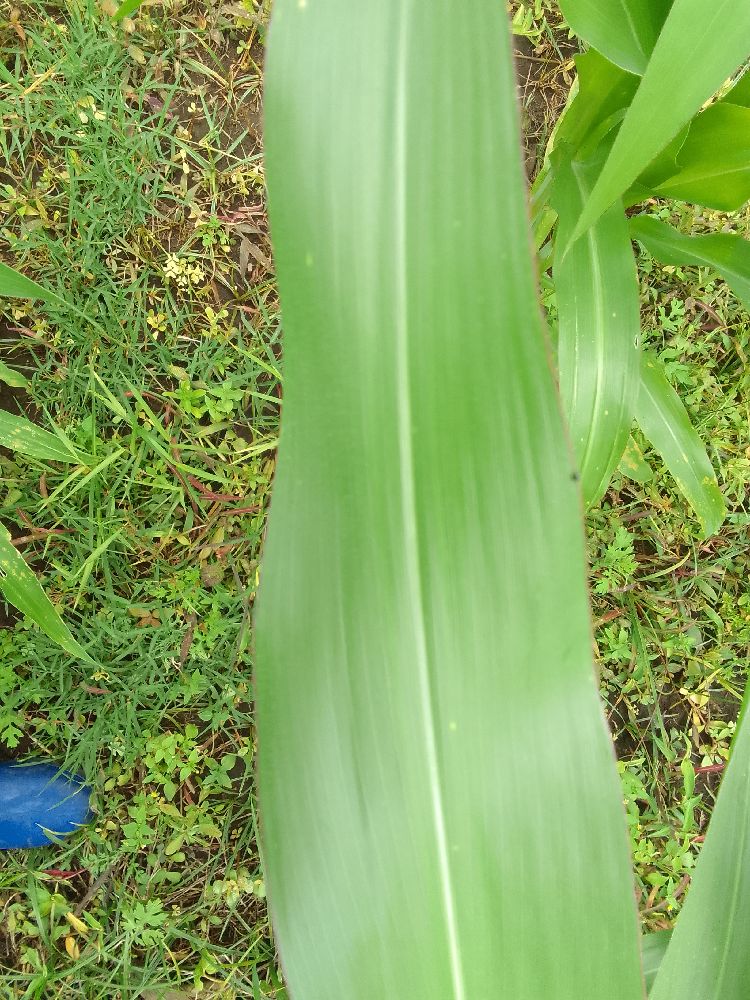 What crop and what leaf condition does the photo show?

maize, healthy
